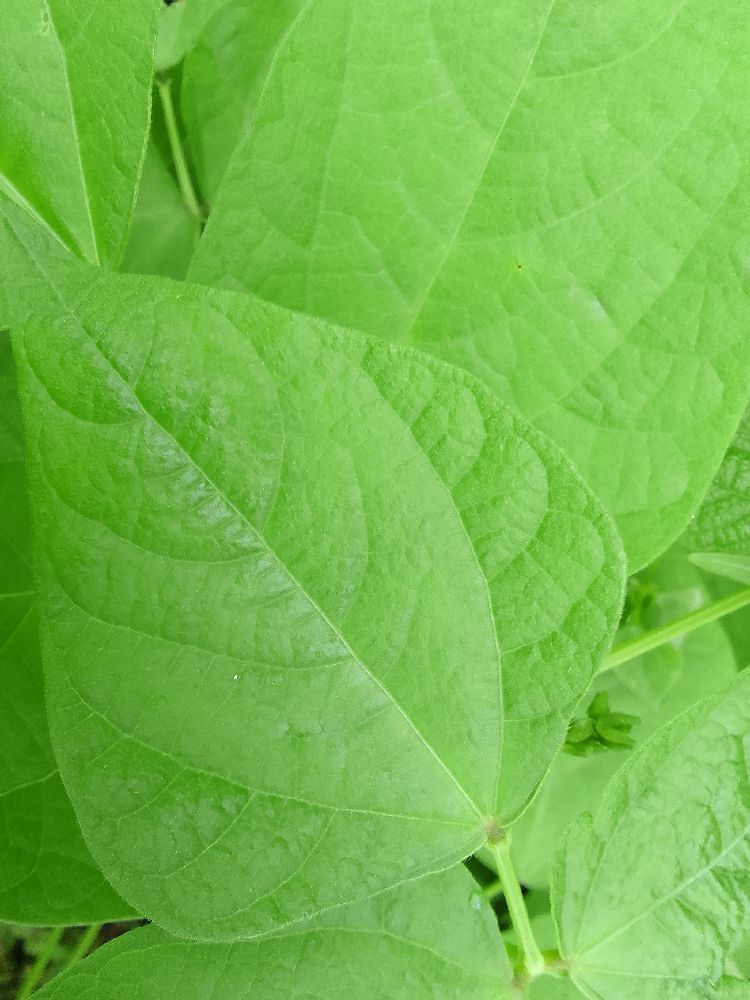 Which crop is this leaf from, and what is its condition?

common bean, healthy
